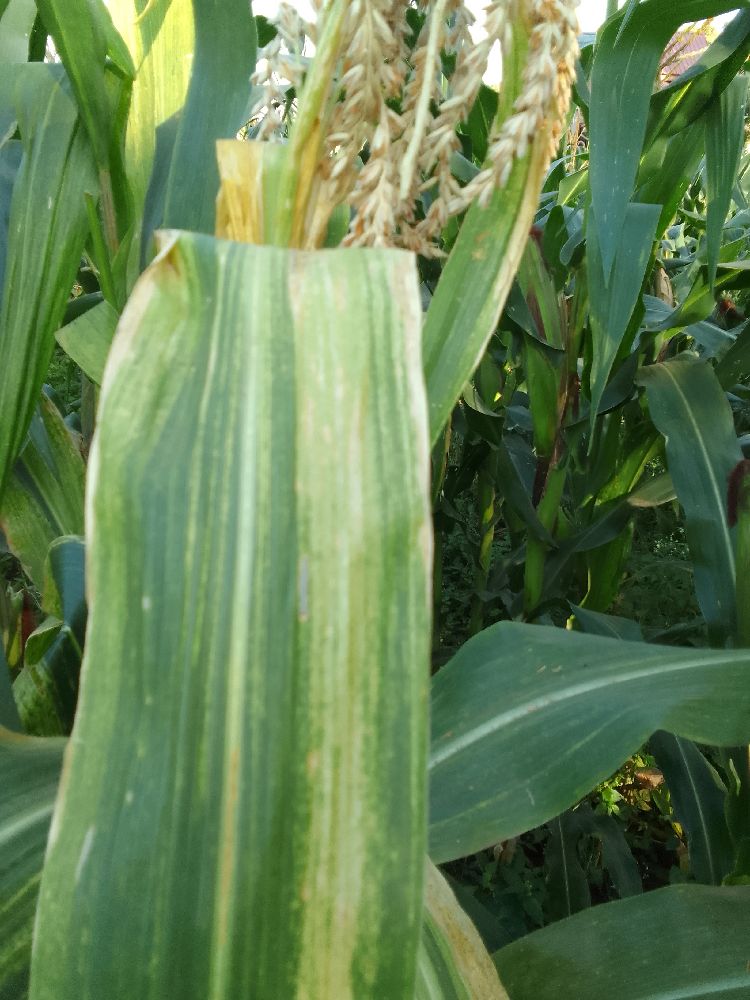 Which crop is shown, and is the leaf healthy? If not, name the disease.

maize, maize lethal necrosis
